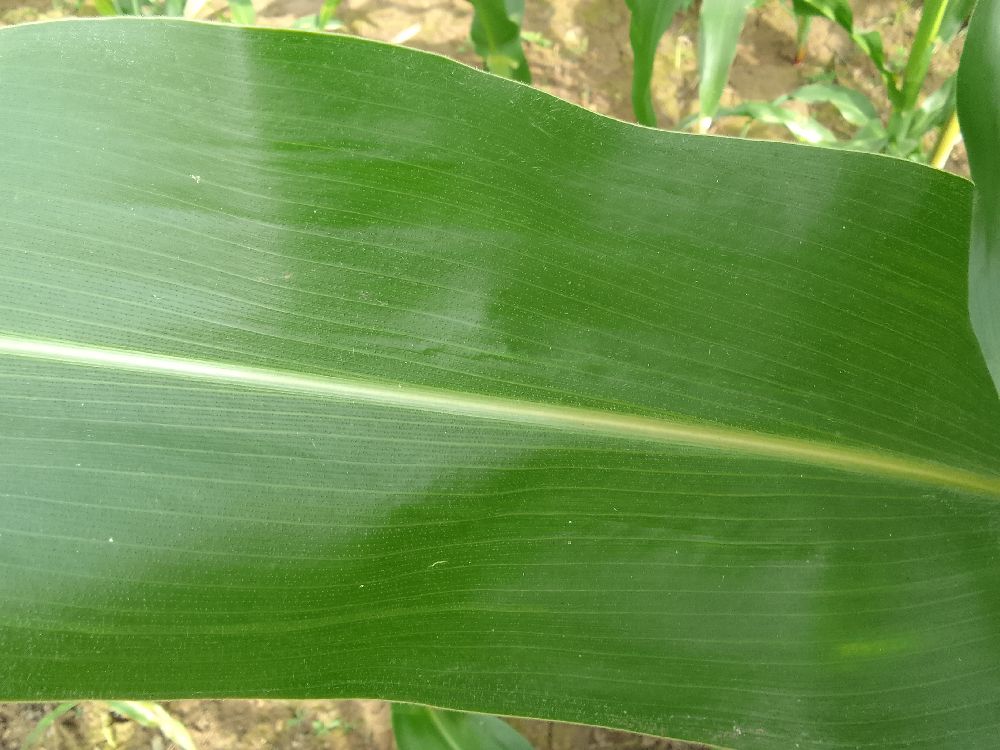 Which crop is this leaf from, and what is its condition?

maize, healthy
